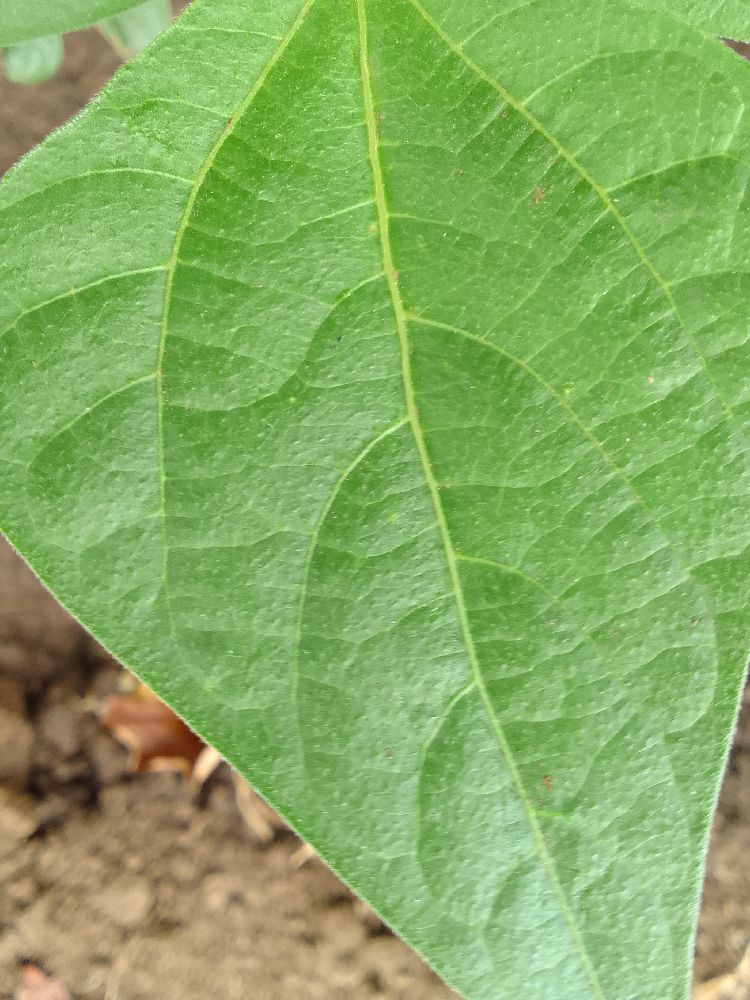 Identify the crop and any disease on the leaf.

common bean, healthy
